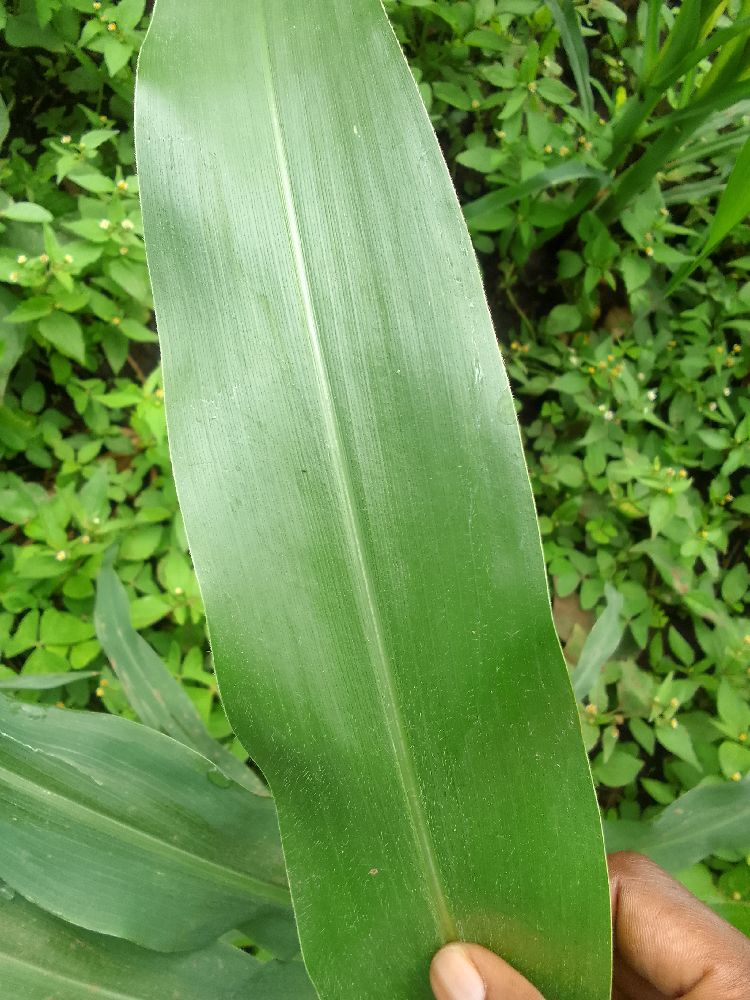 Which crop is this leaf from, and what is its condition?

maize, healthy
